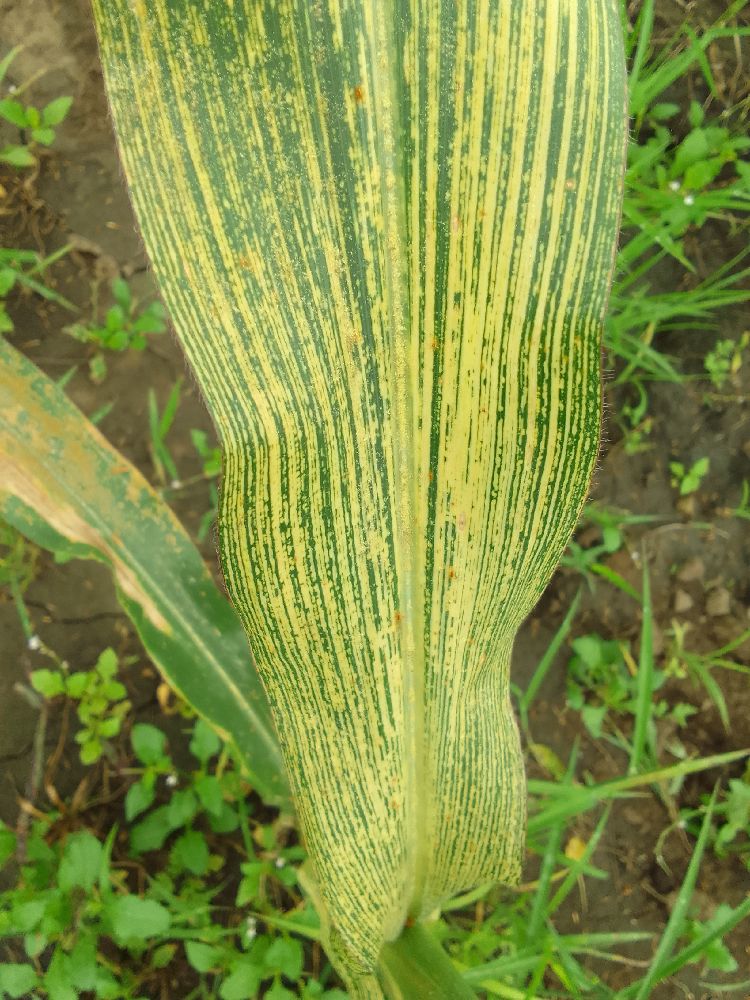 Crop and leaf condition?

maize, maize streak virus
